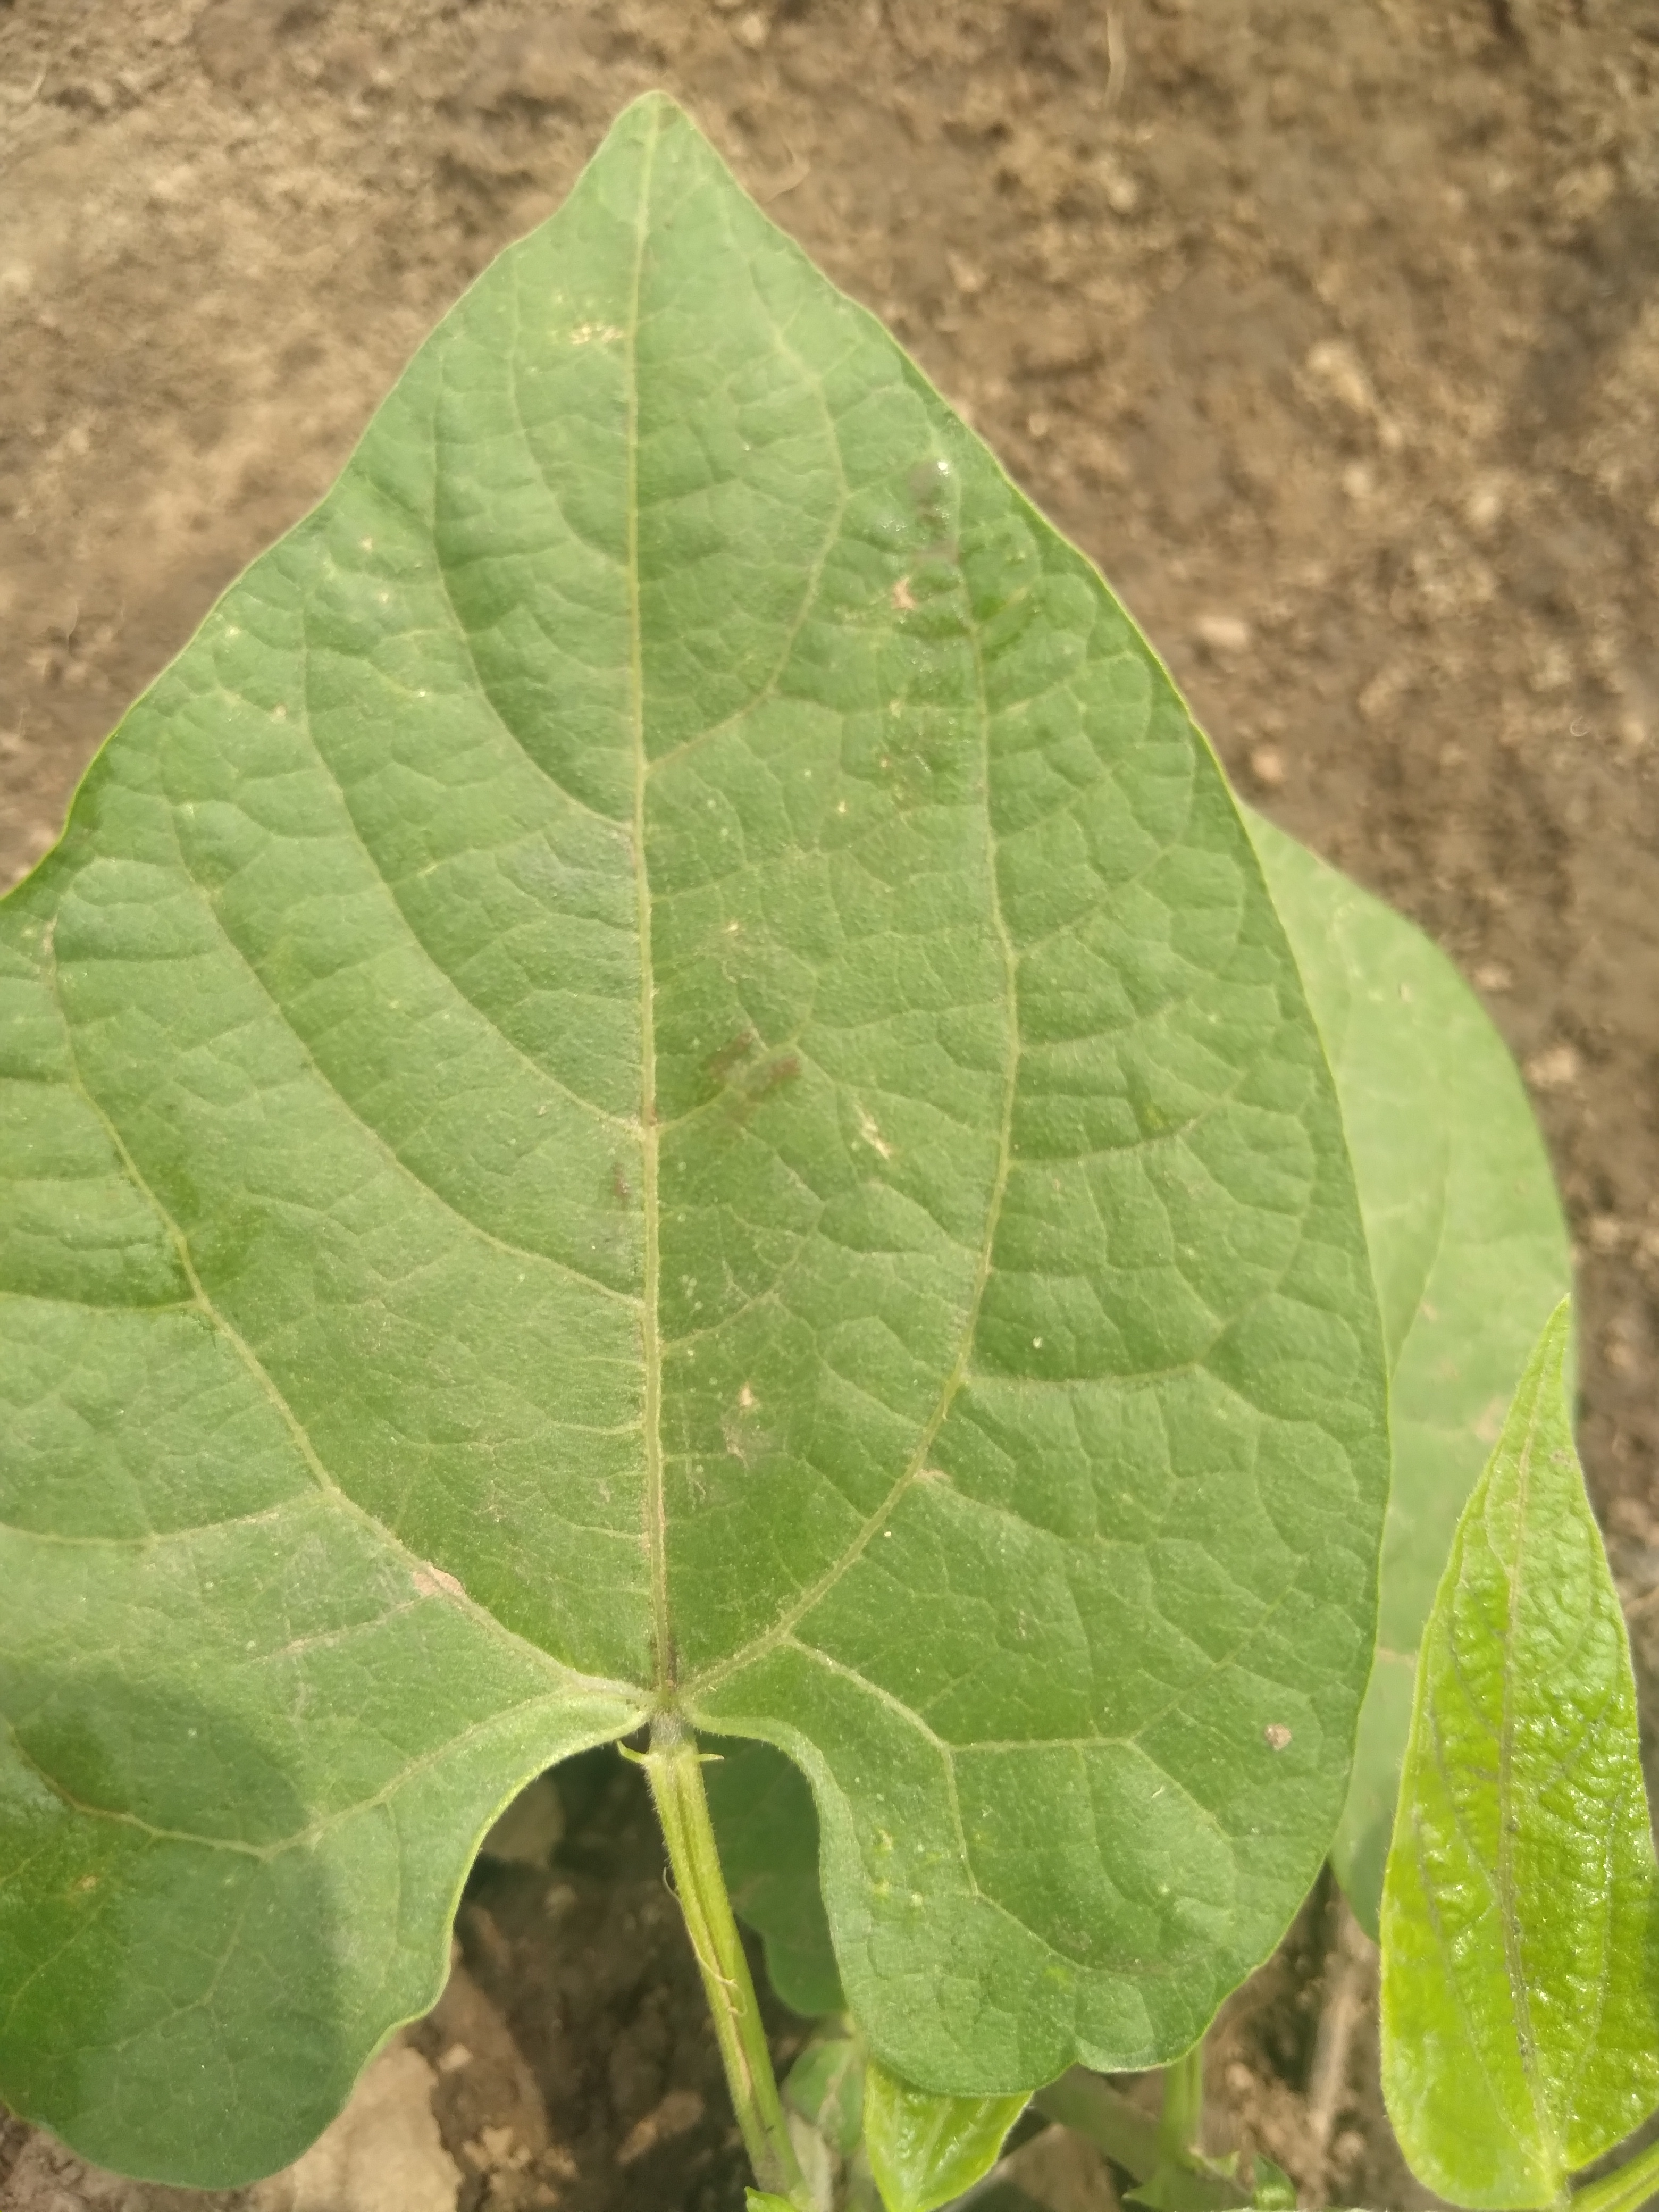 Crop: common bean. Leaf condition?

healthy
